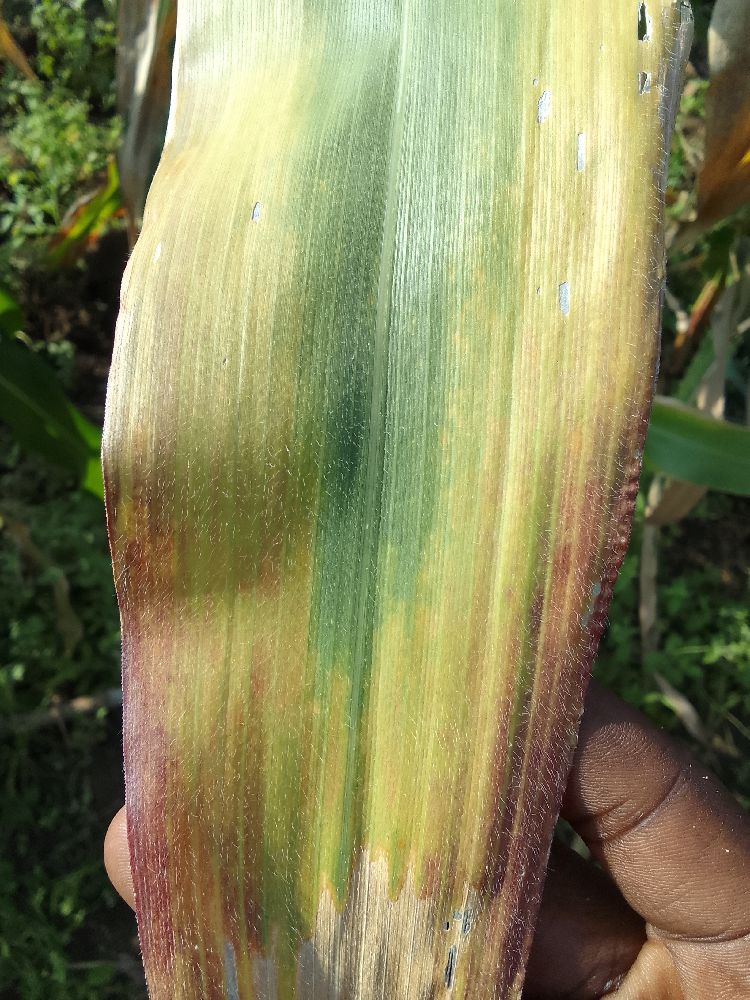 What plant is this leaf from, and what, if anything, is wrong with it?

maize, maize lethal necrosis
